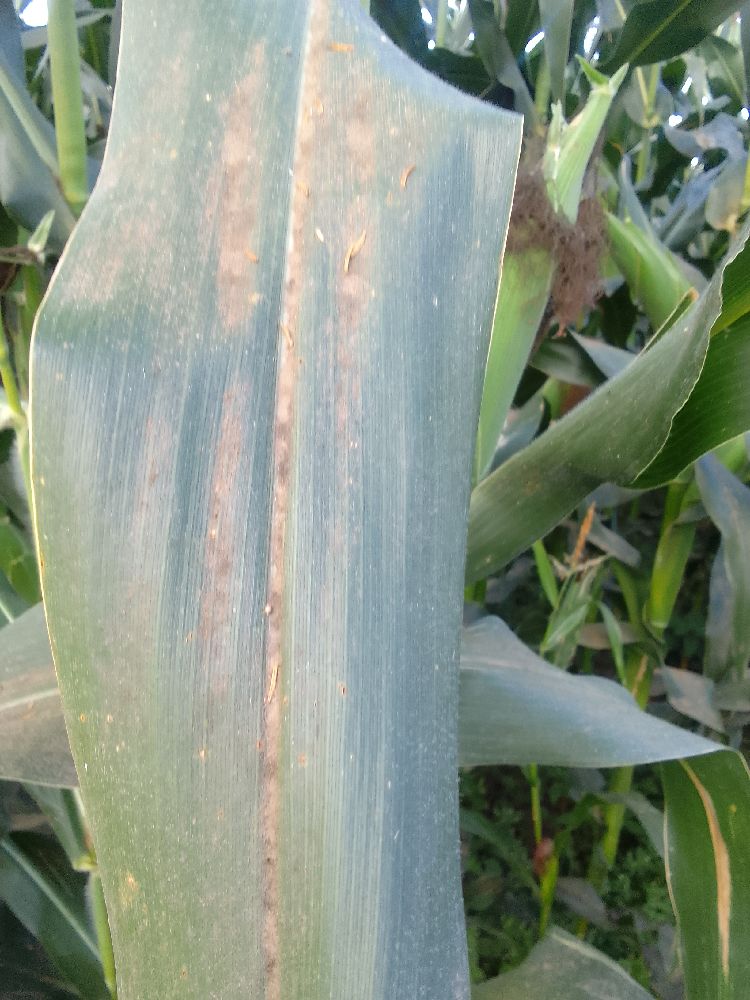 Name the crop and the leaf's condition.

maize, healthy
